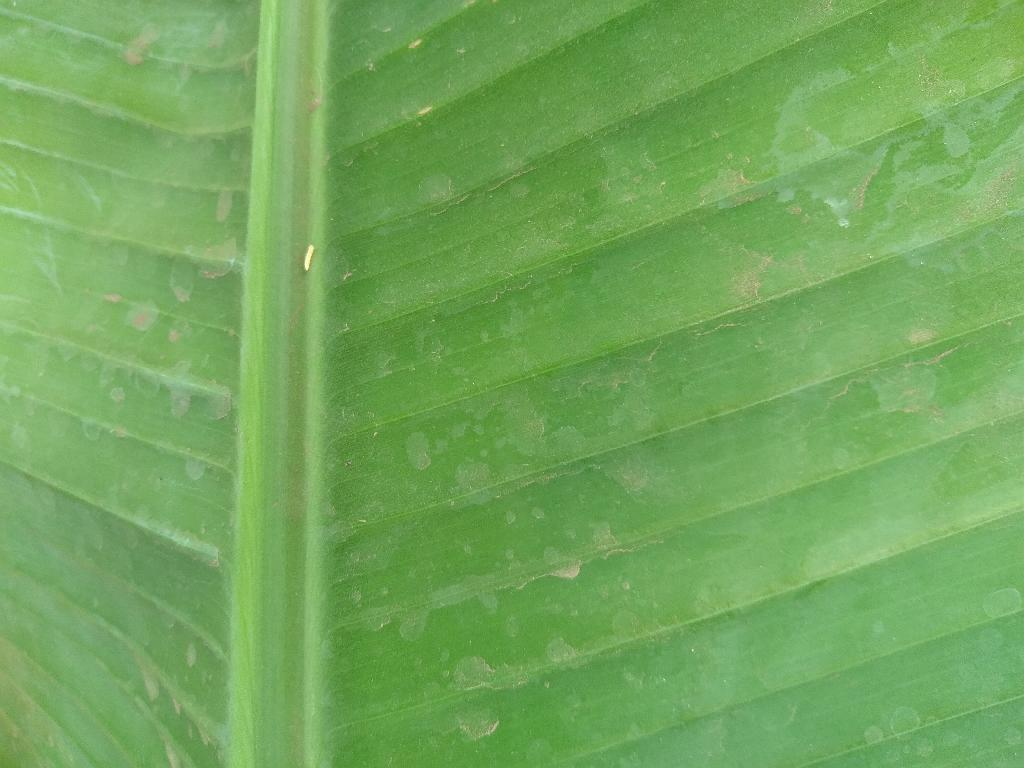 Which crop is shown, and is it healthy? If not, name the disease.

banana, healthy
